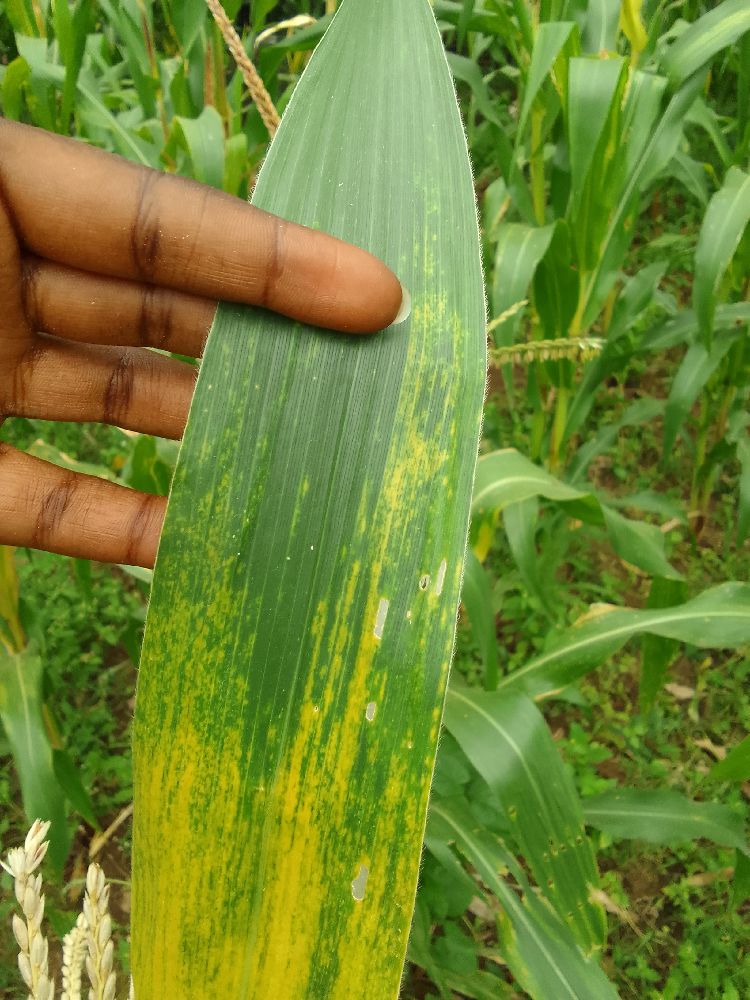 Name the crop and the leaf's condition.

maize, maize lethal necrosis
